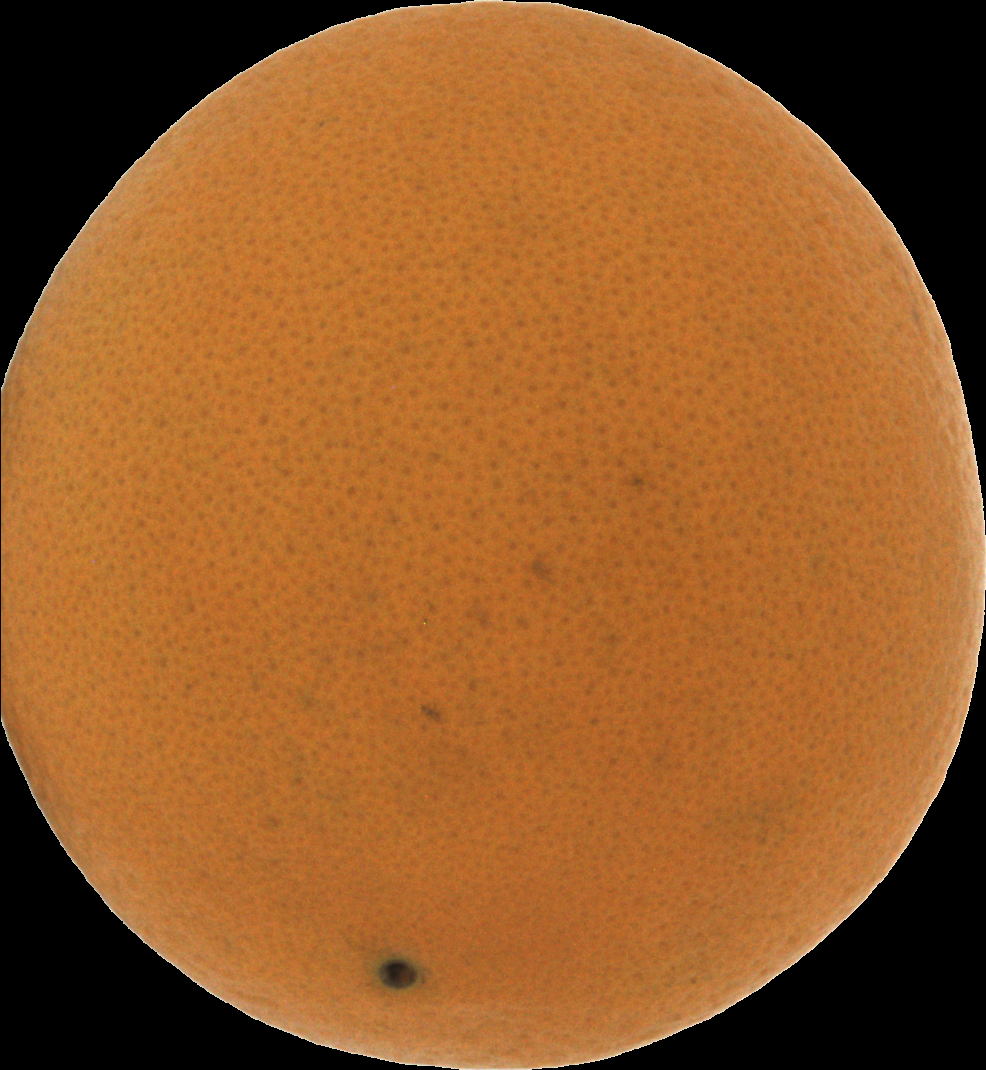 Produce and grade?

orange, good
